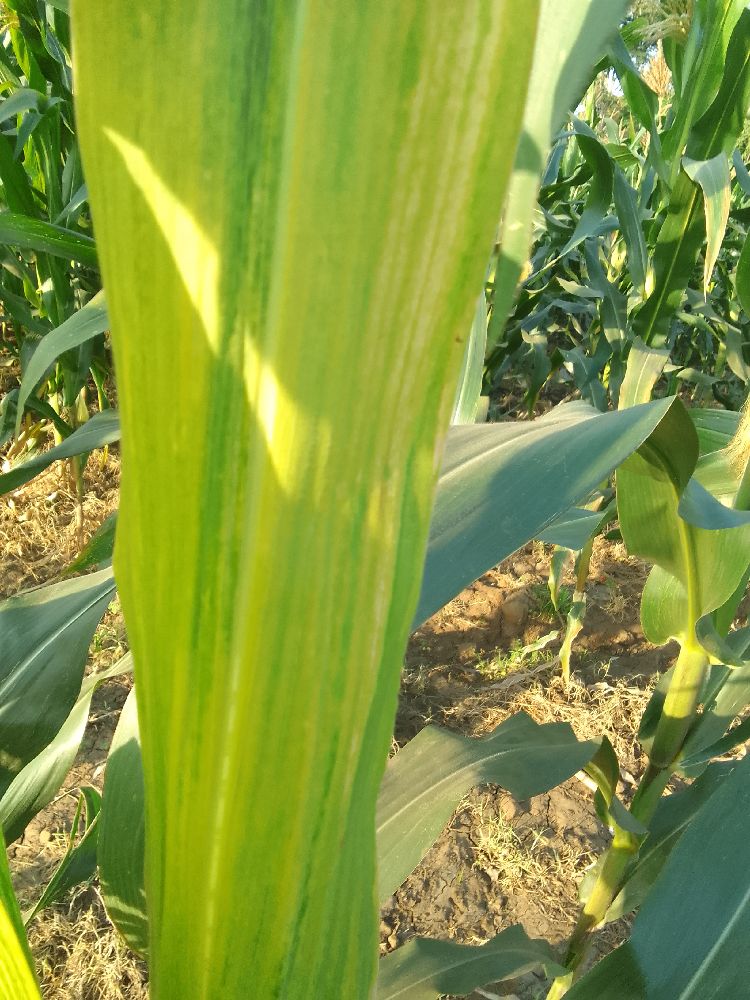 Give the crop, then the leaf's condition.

maize, maize lethal necrosis
